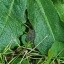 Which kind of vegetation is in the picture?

structured weed
